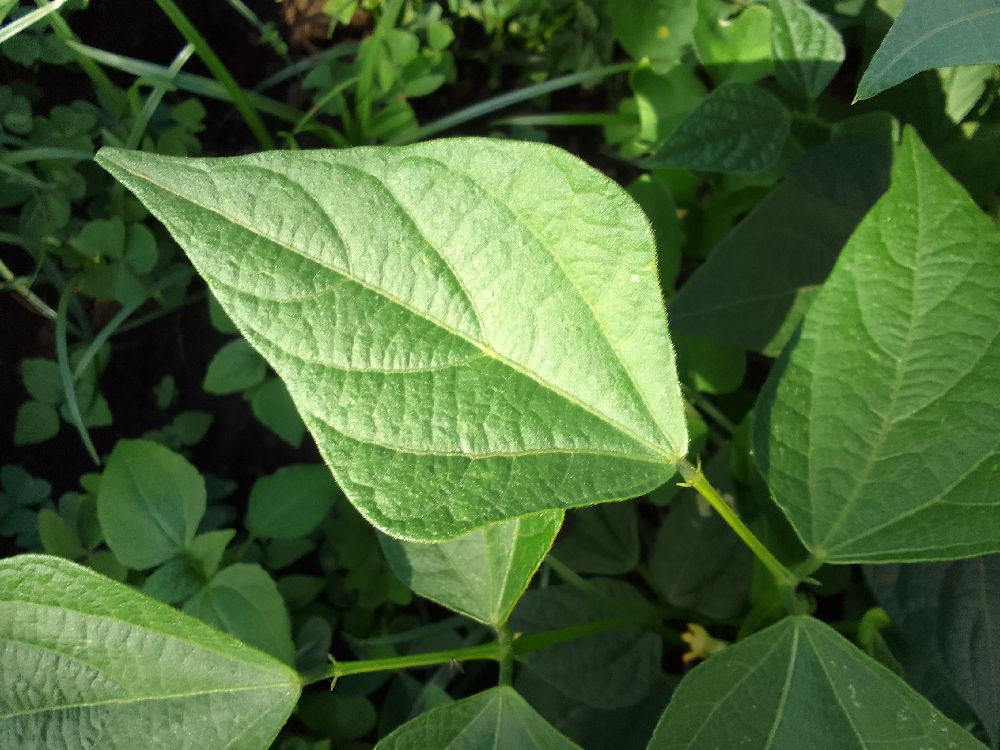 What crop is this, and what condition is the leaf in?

common bean, healthy
